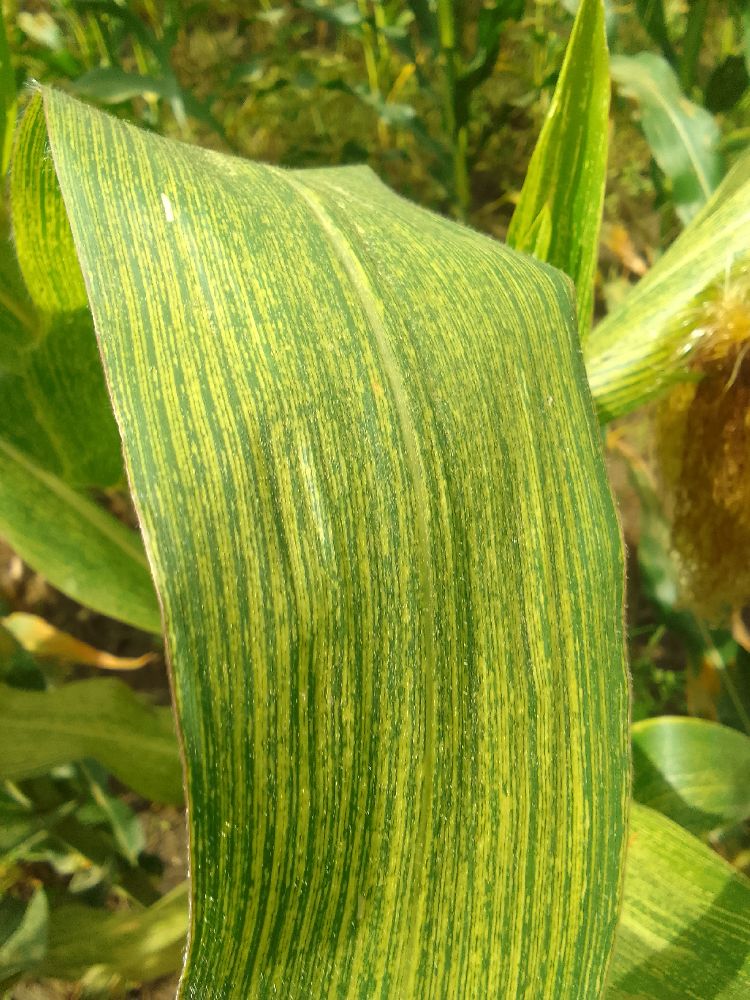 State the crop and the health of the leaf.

maize, maize streak virus
